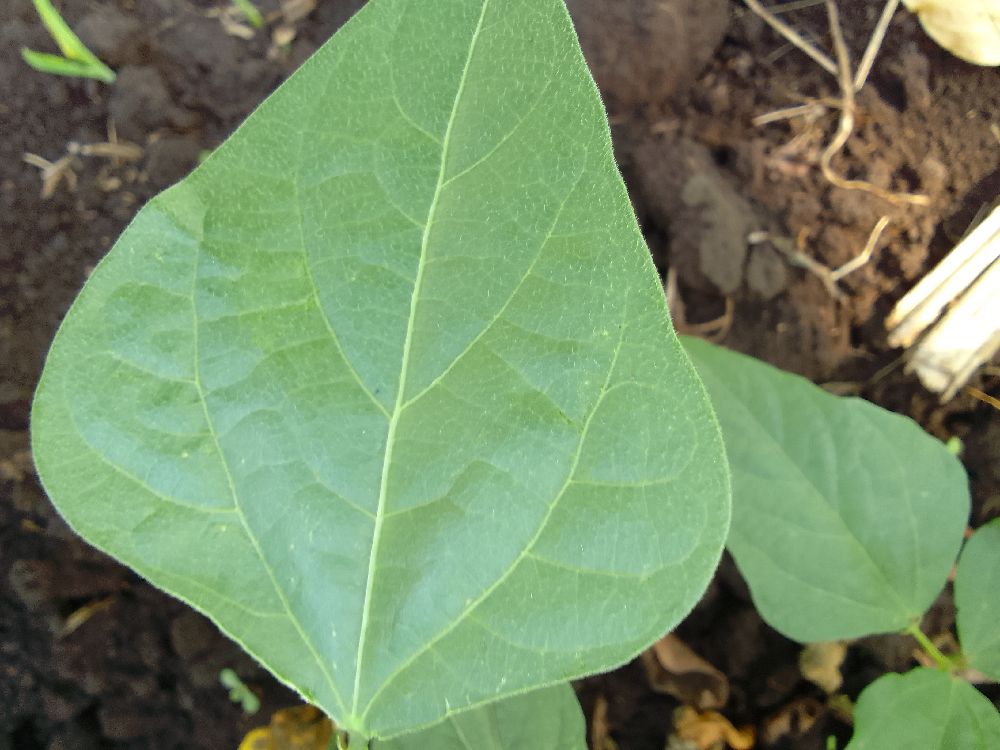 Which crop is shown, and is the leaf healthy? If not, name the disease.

common bean, healthy
